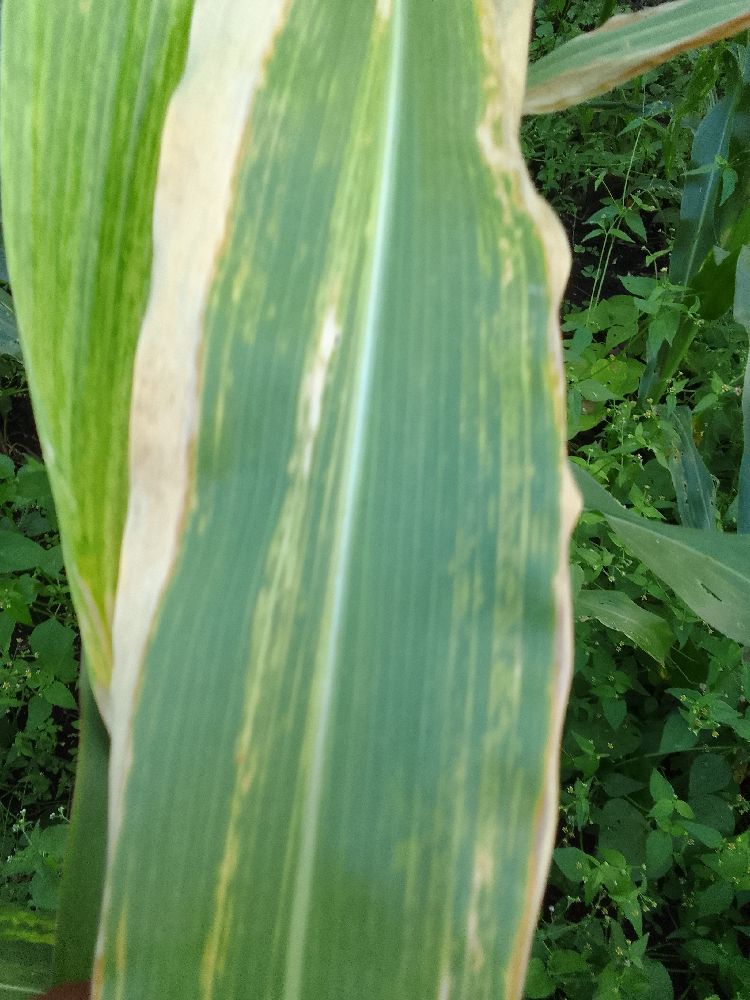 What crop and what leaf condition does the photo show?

maize, maize lethal necrosis
